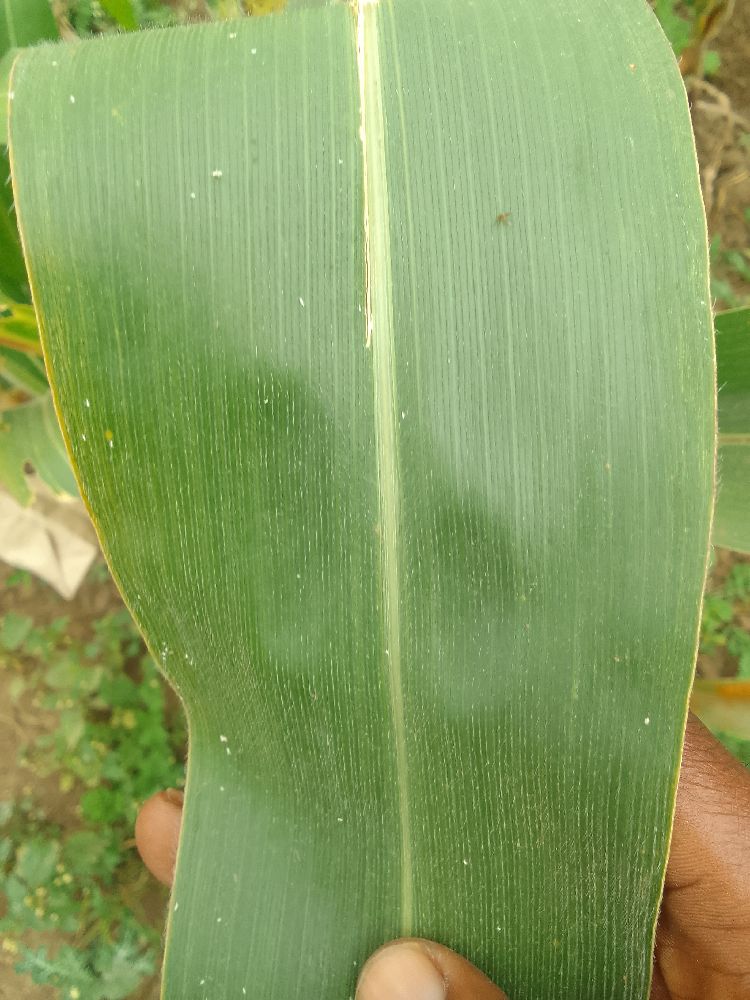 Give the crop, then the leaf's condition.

maize, healthy
